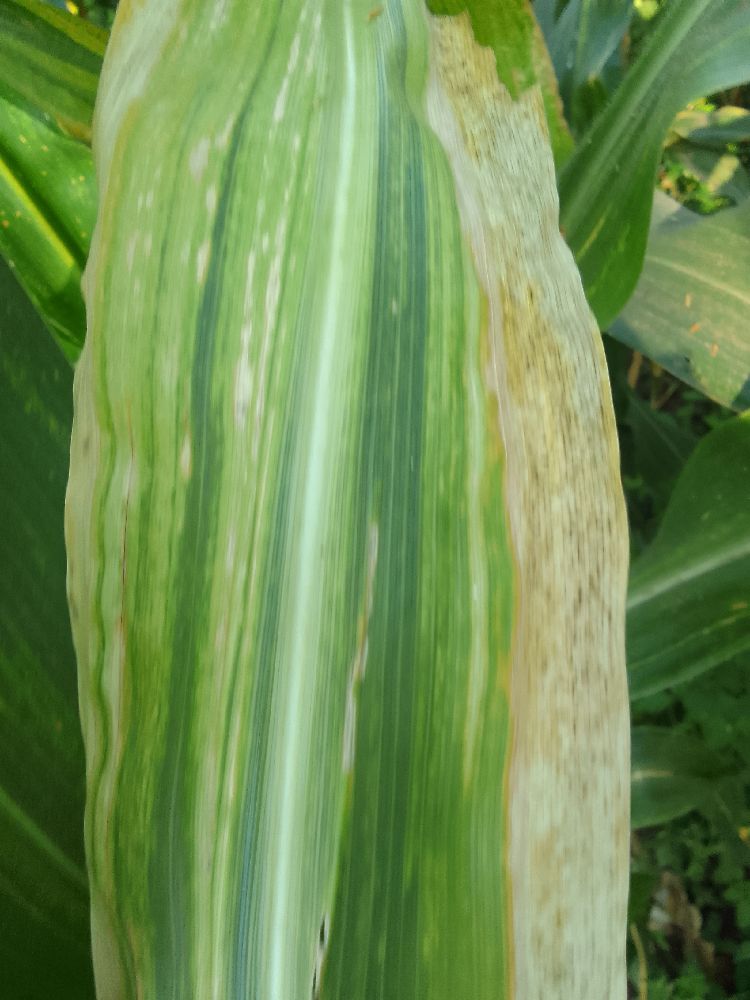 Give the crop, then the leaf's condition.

maize, maize lethal necrosis
